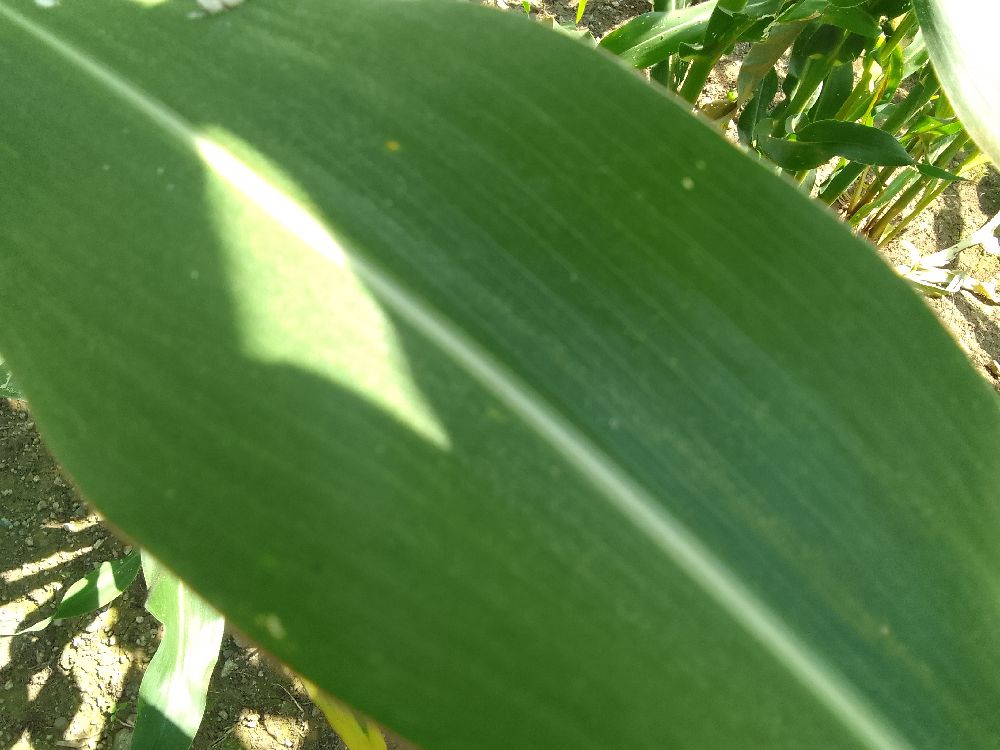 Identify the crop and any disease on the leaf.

maize, healthy
